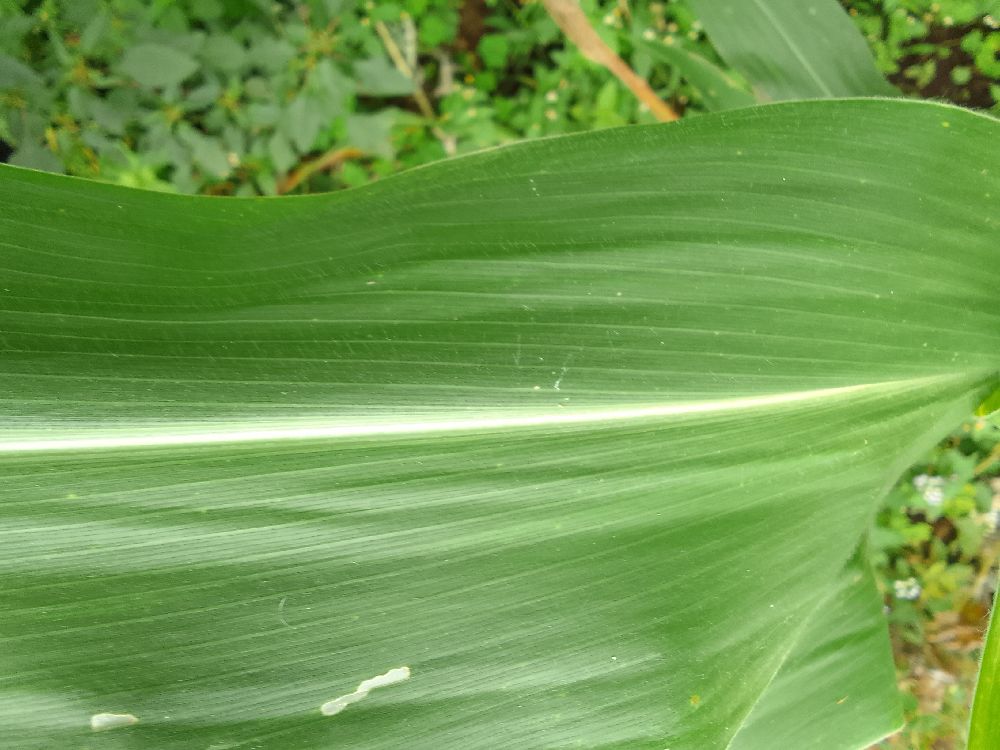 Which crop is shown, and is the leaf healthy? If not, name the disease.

maize, healthy
